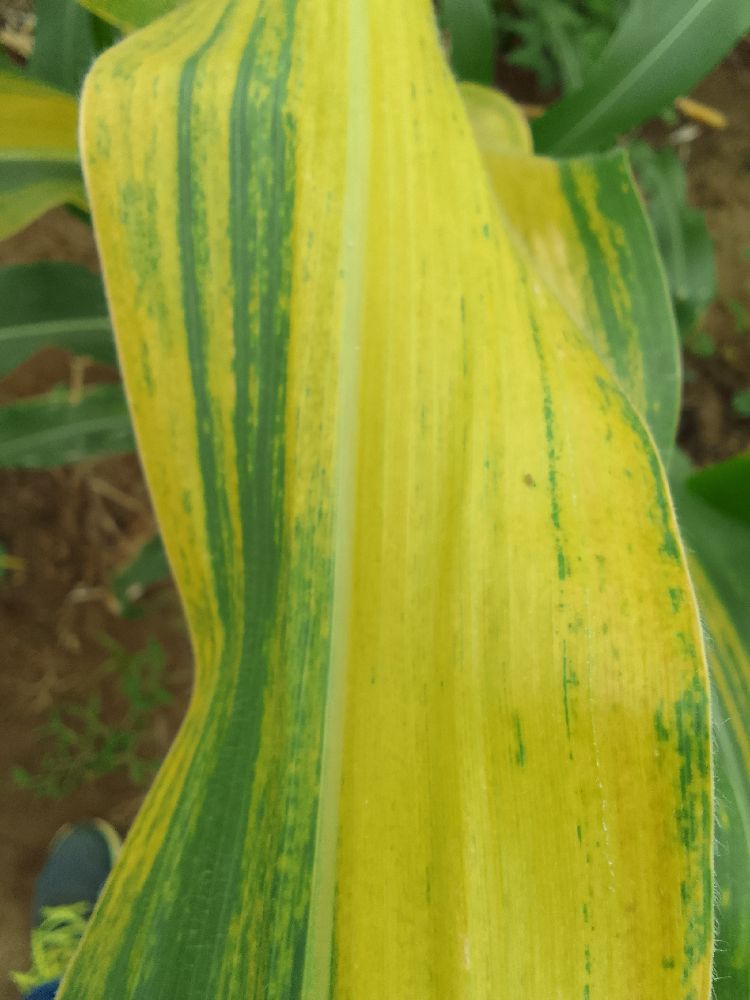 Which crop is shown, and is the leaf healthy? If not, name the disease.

maize, maize lethal necrosis
